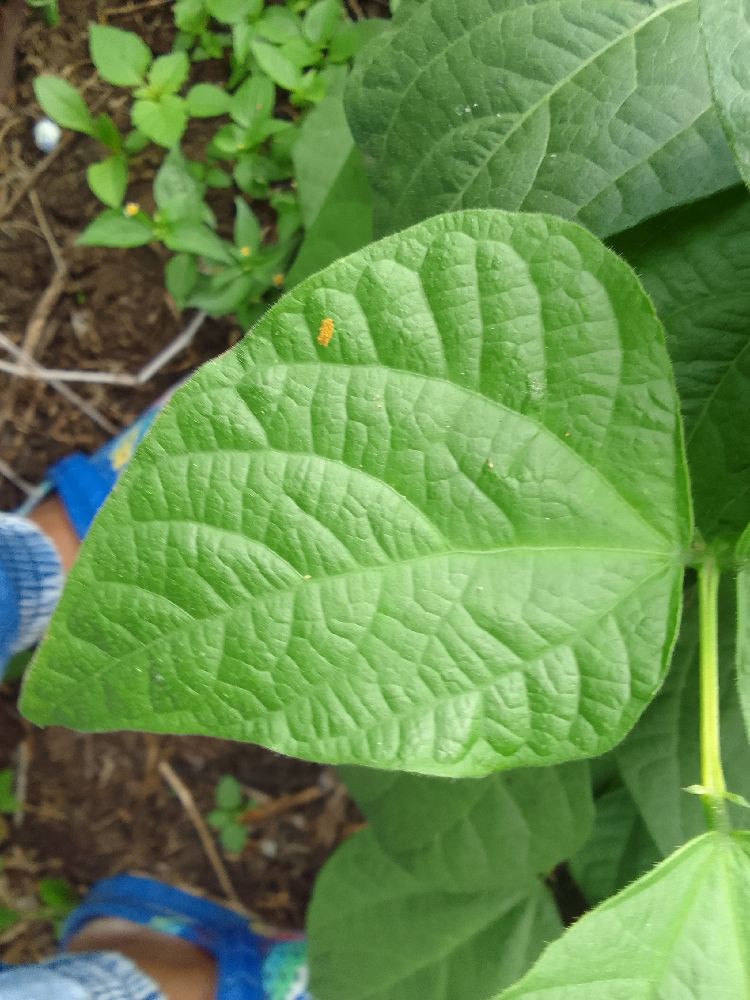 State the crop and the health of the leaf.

common bean, healthy
